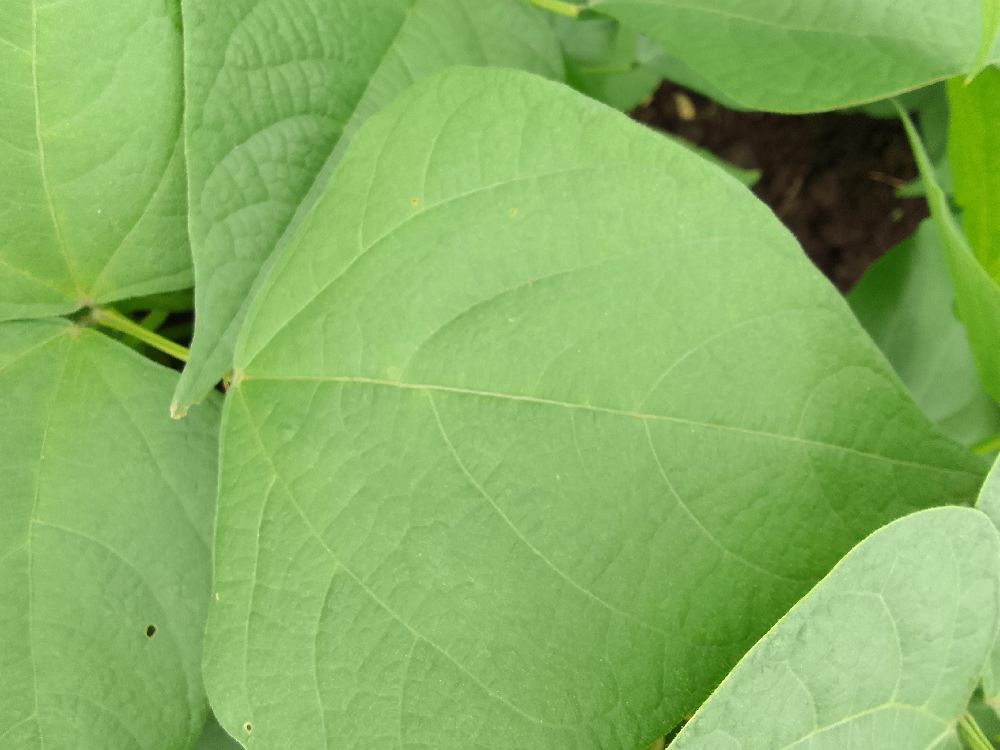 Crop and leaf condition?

common bean, healthy
